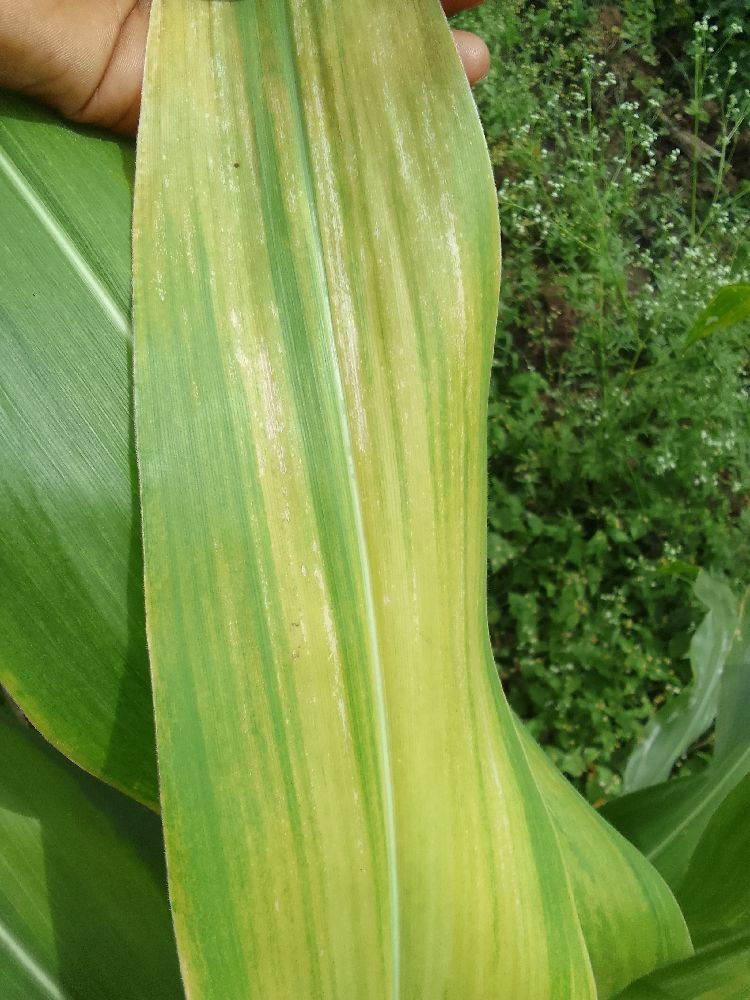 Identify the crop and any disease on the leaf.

maize, maize lethal necrosis
